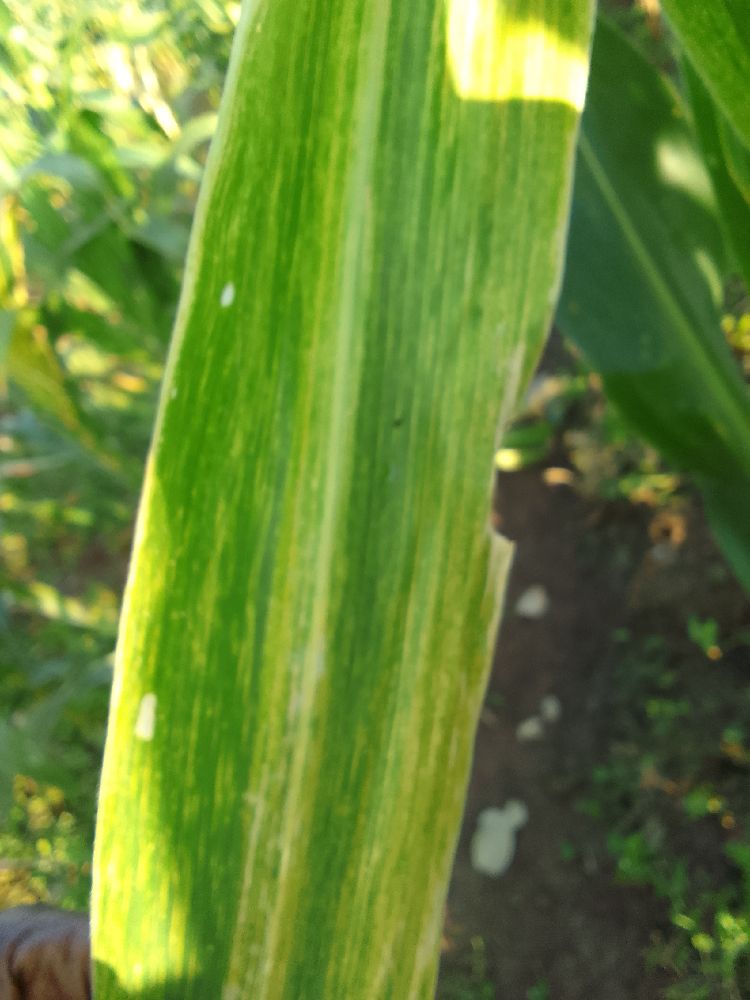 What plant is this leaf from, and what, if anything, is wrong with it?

maize, maize lethal necrosis
